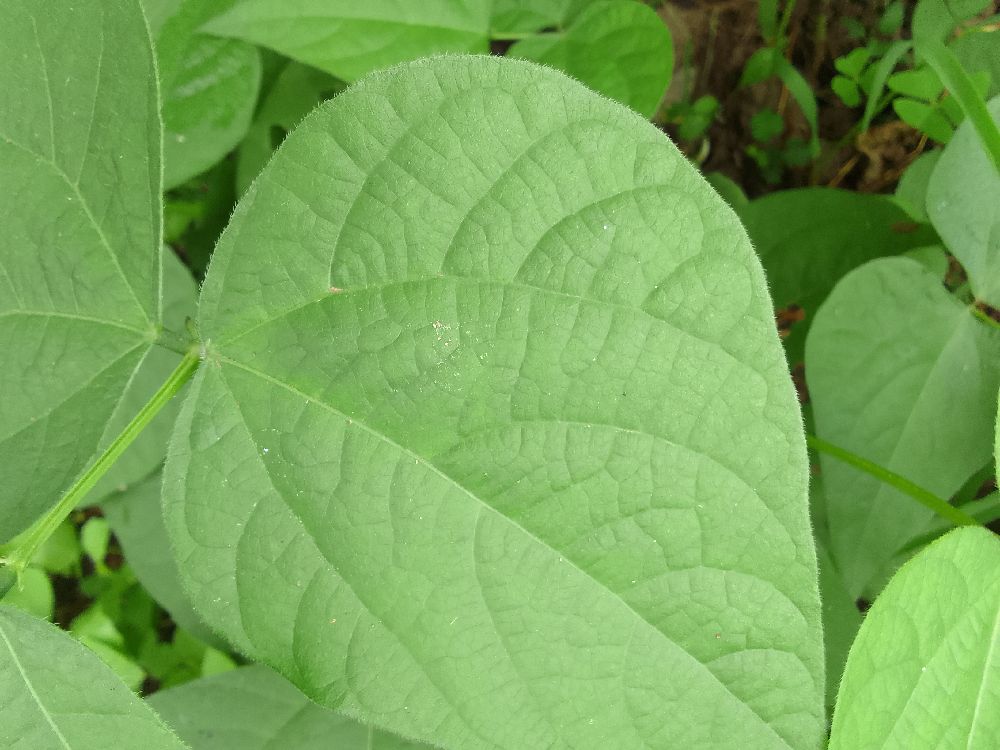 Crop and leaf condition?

common bean, healthy
